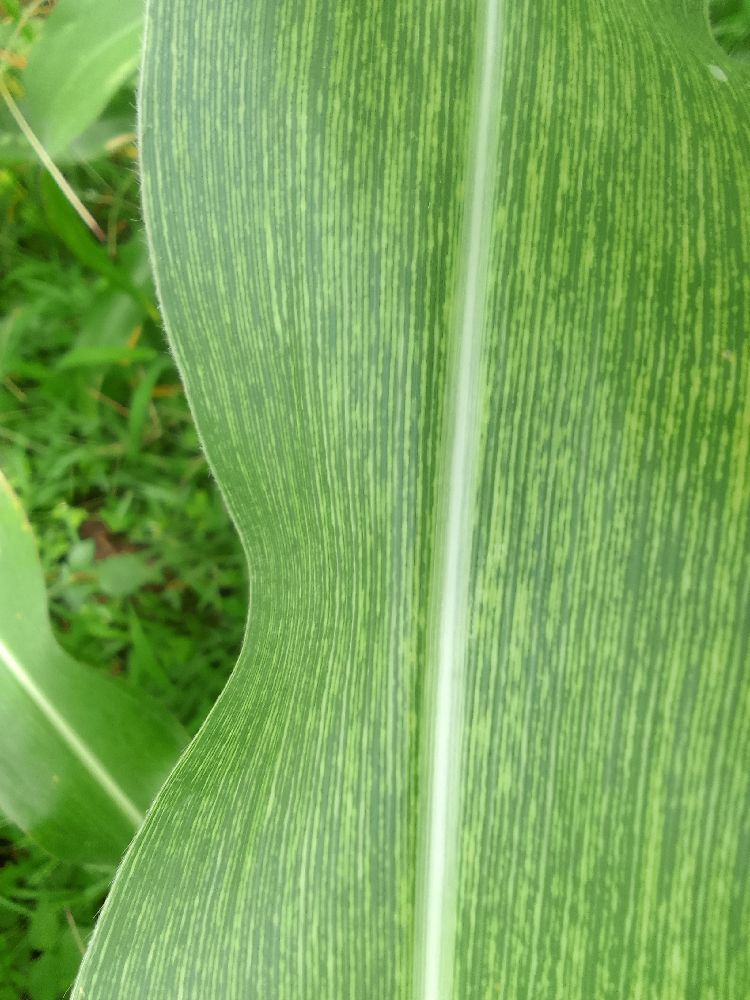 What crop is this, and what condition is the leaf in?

maize, maize streak virus
